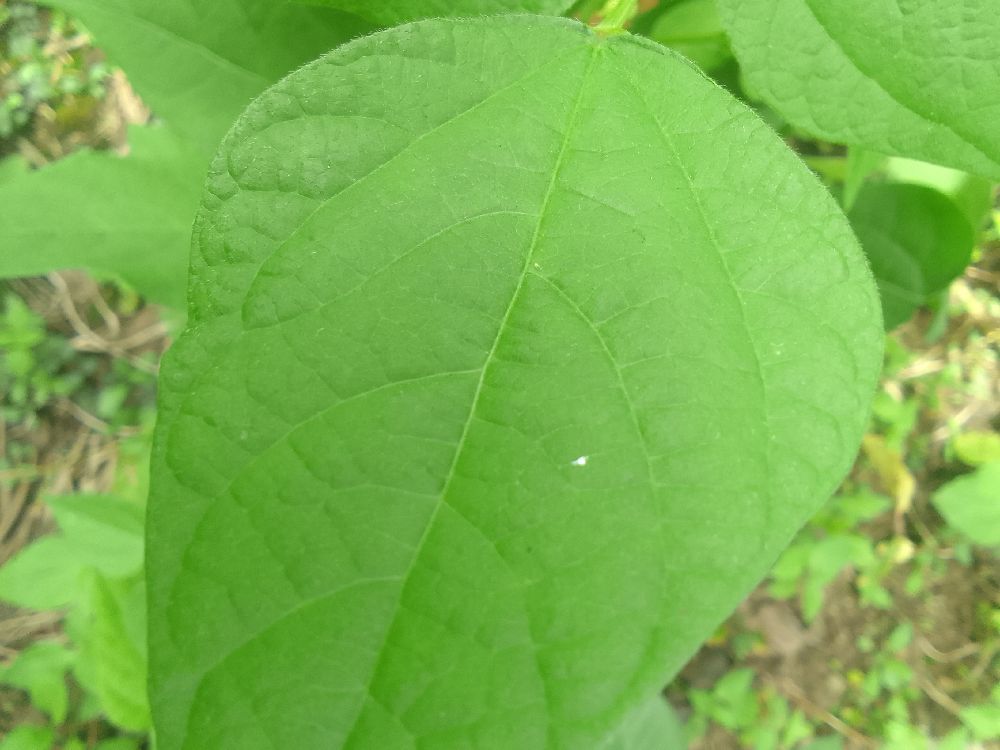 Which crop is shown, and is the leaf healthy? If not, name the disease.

common bean, healthy
